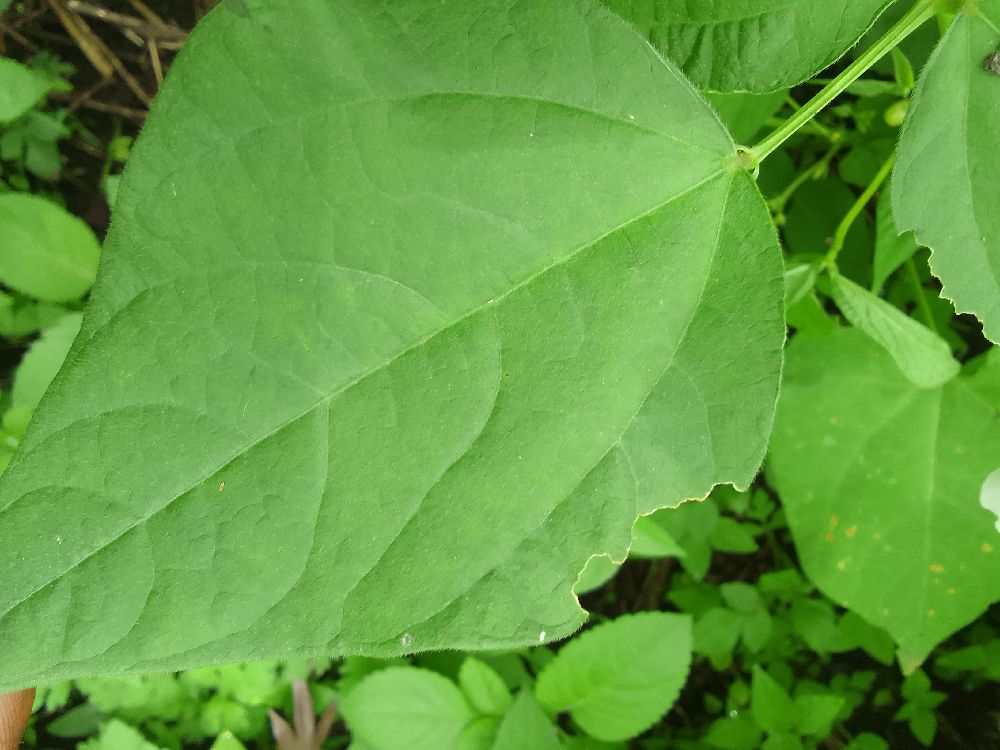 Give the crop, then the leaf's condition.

common bean, healthy
